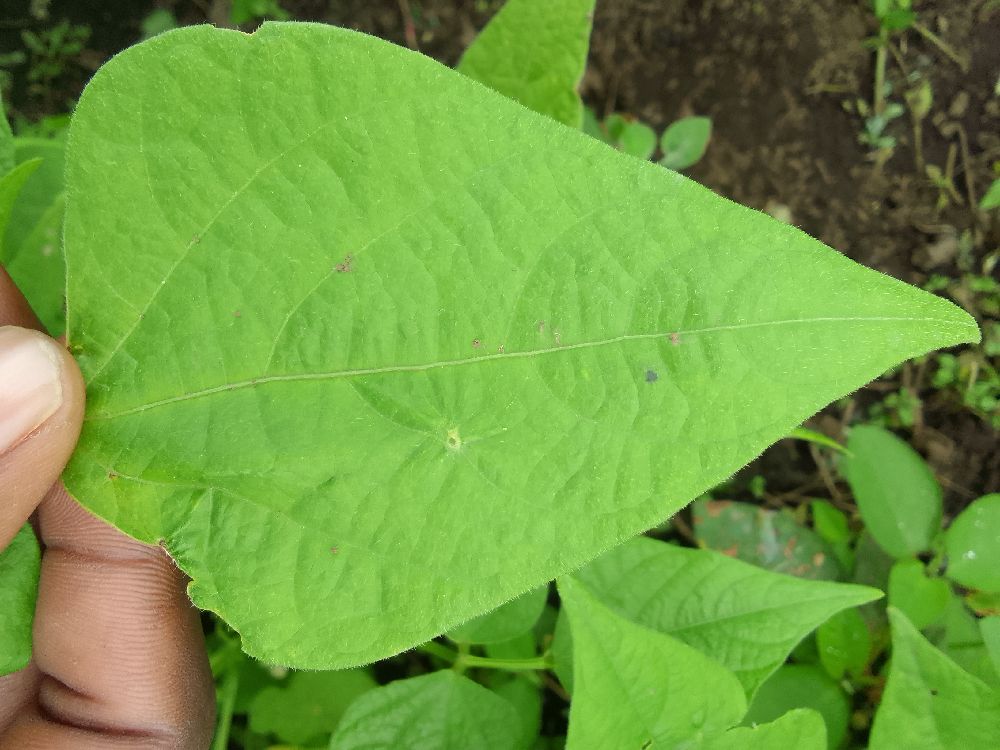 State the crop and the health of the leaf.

common bean, healthy
